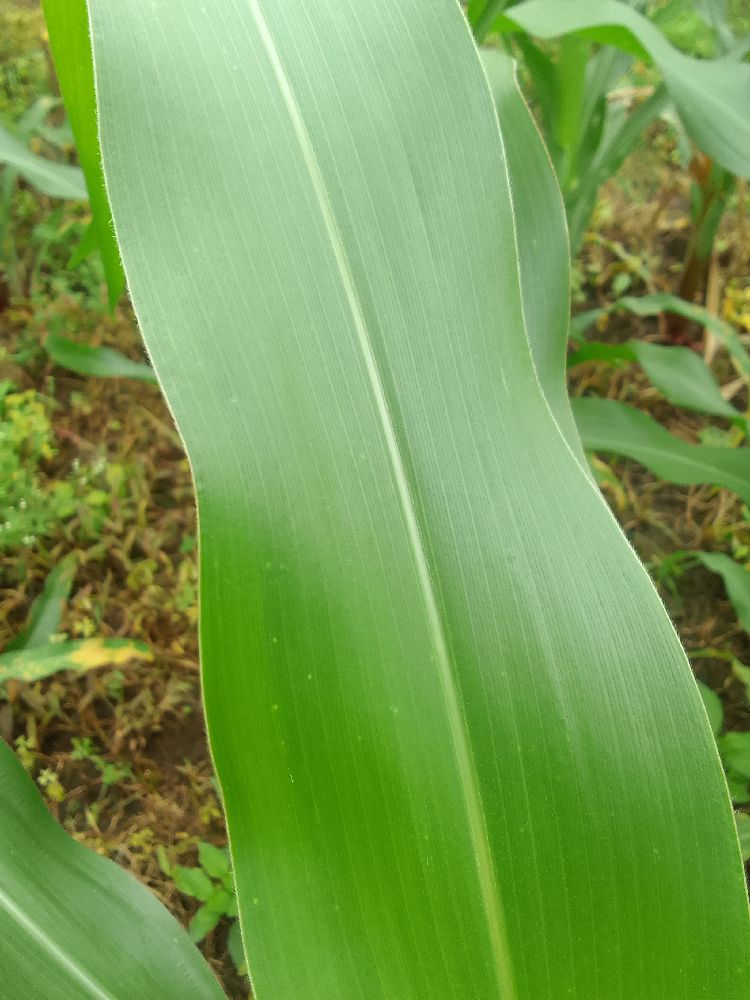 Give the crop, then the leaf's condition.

maize, healthy
